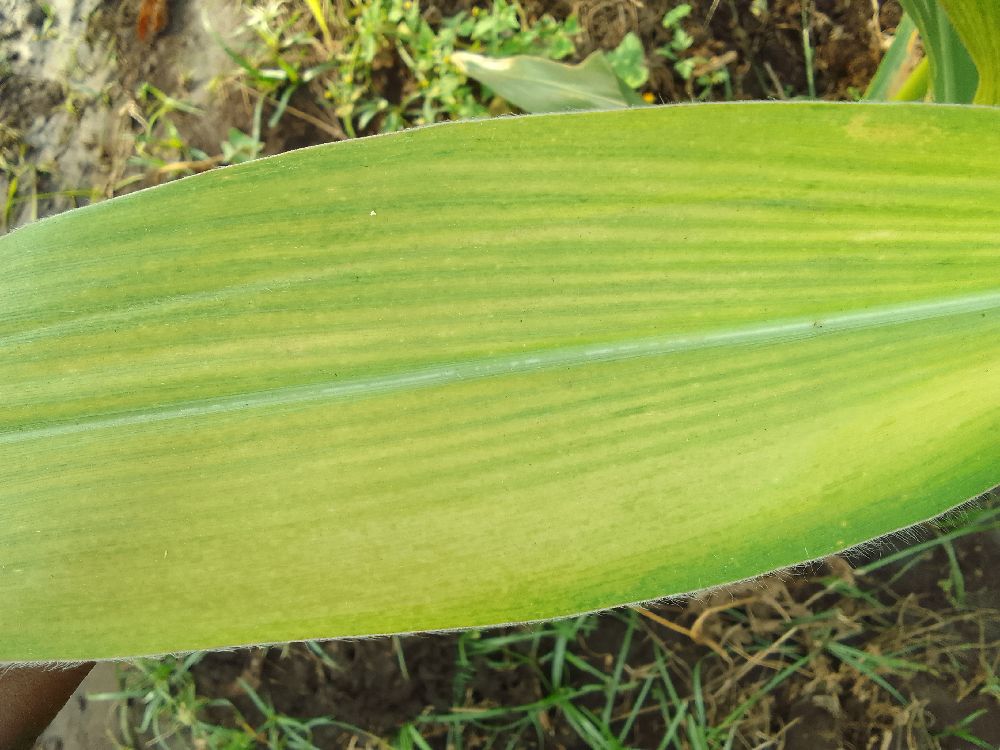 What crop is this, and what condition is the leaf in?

maize, maize lethal necrosis
